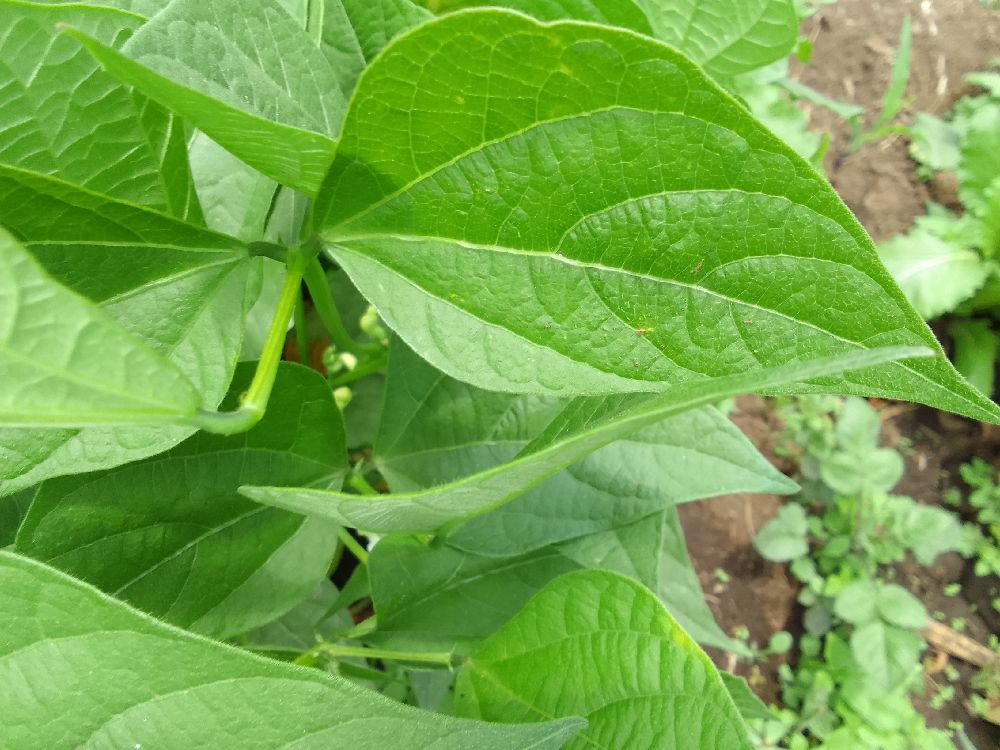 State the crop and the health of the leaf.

common bean, healthy
